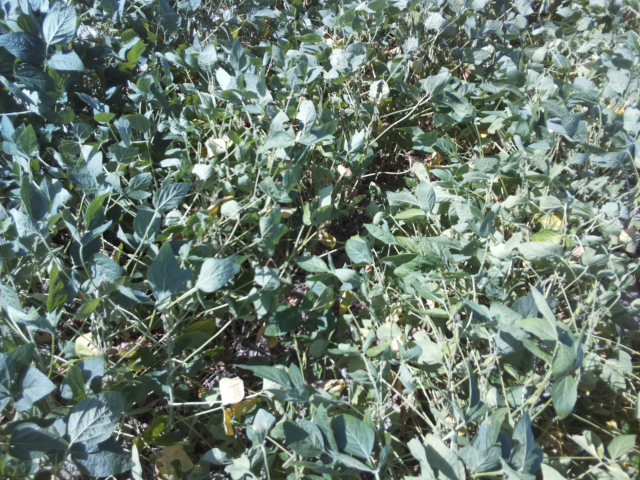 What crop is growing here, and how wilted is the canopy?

soybean, moderate turgor loss in upper canopy
